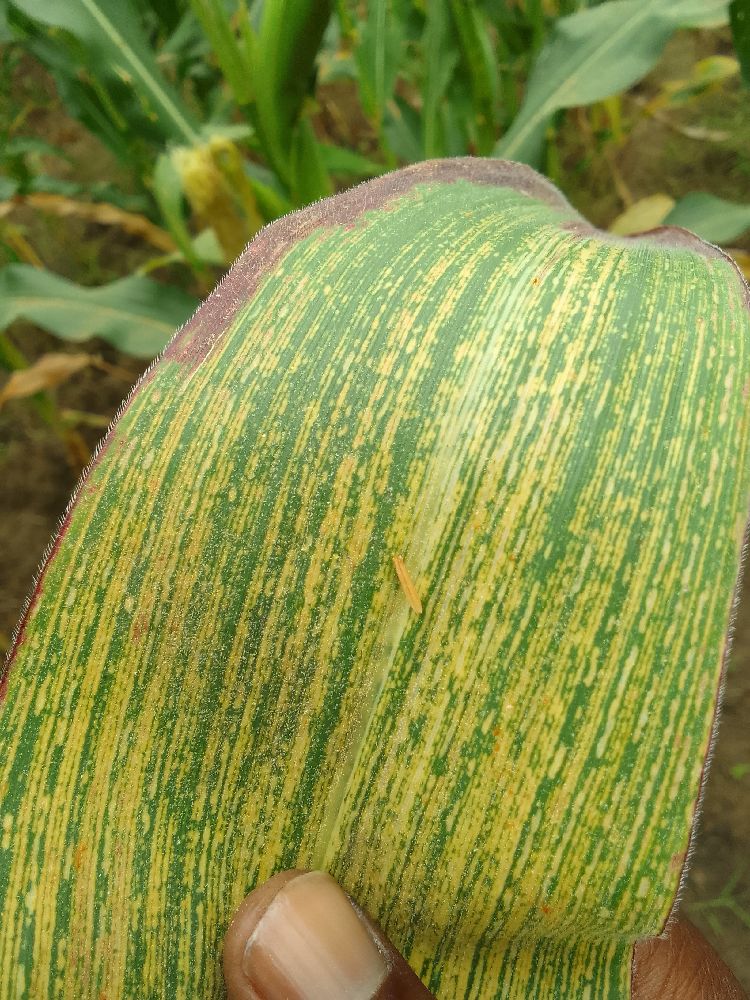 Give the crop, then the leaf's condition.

maize, maize streak virus
